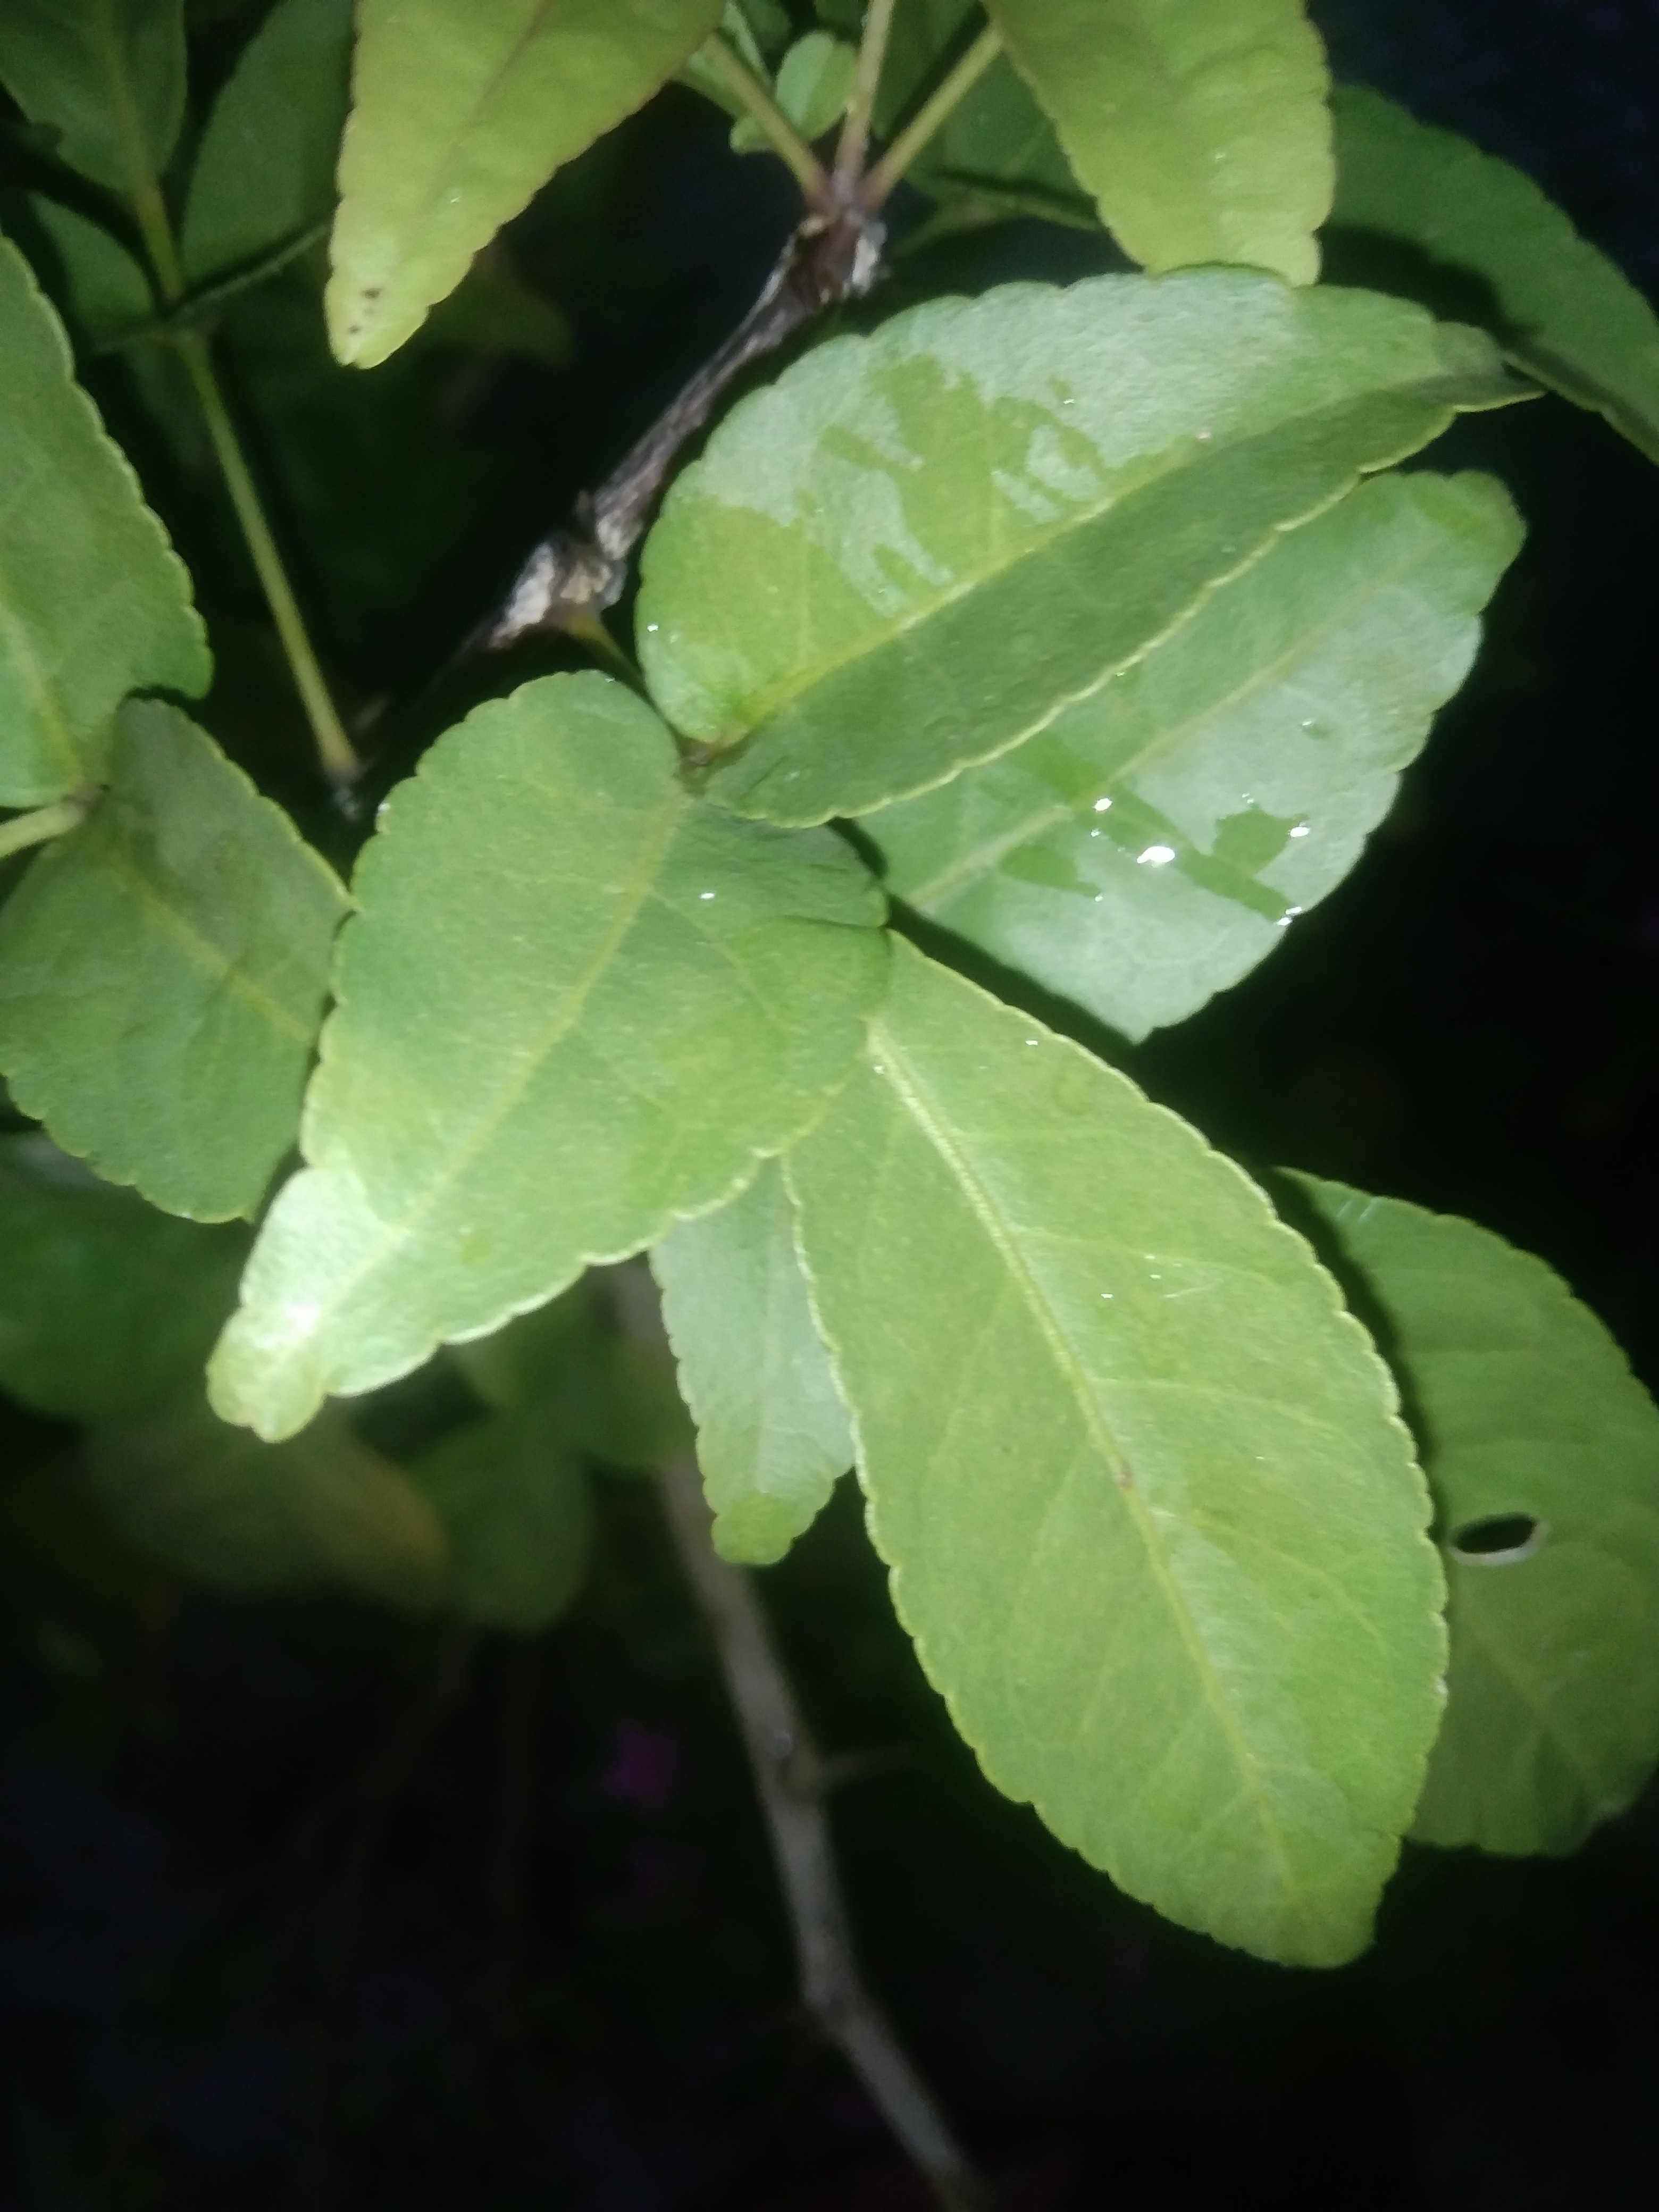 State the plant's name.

wood apple
